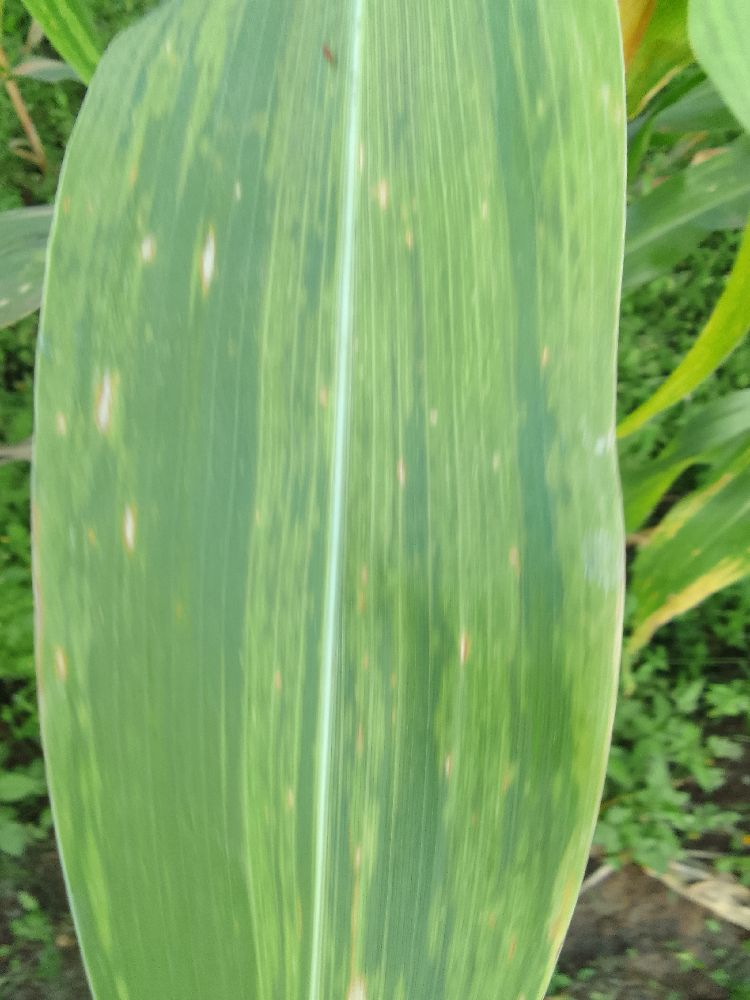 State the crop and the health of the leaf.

maize, maize lethal necrosis
